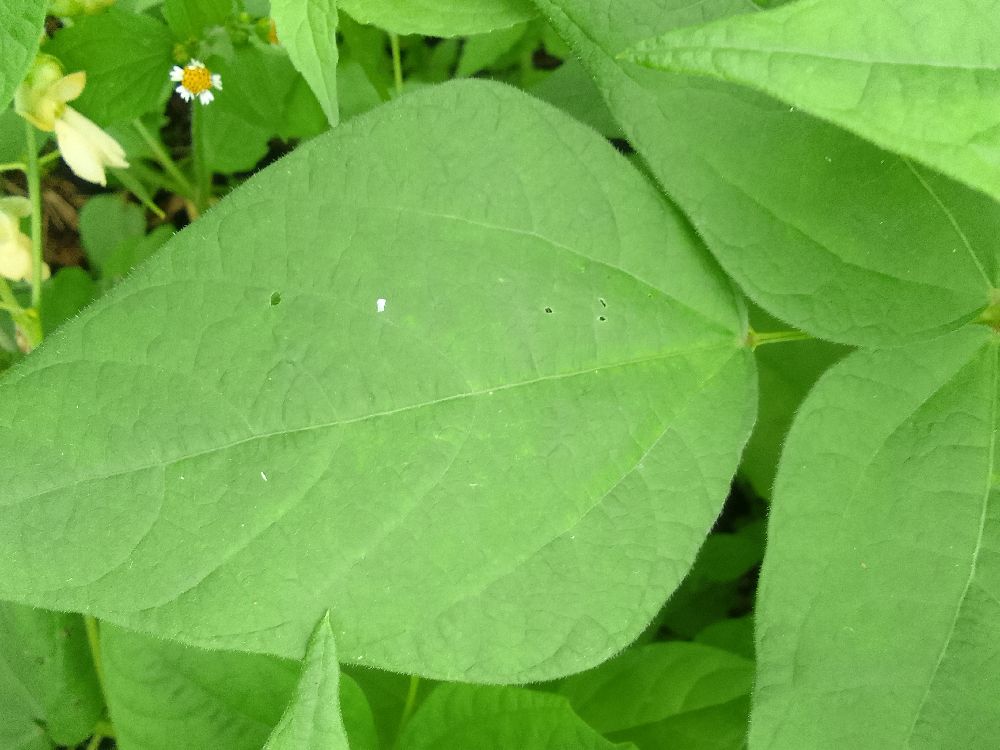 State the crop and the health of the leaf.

common bean, healthy
